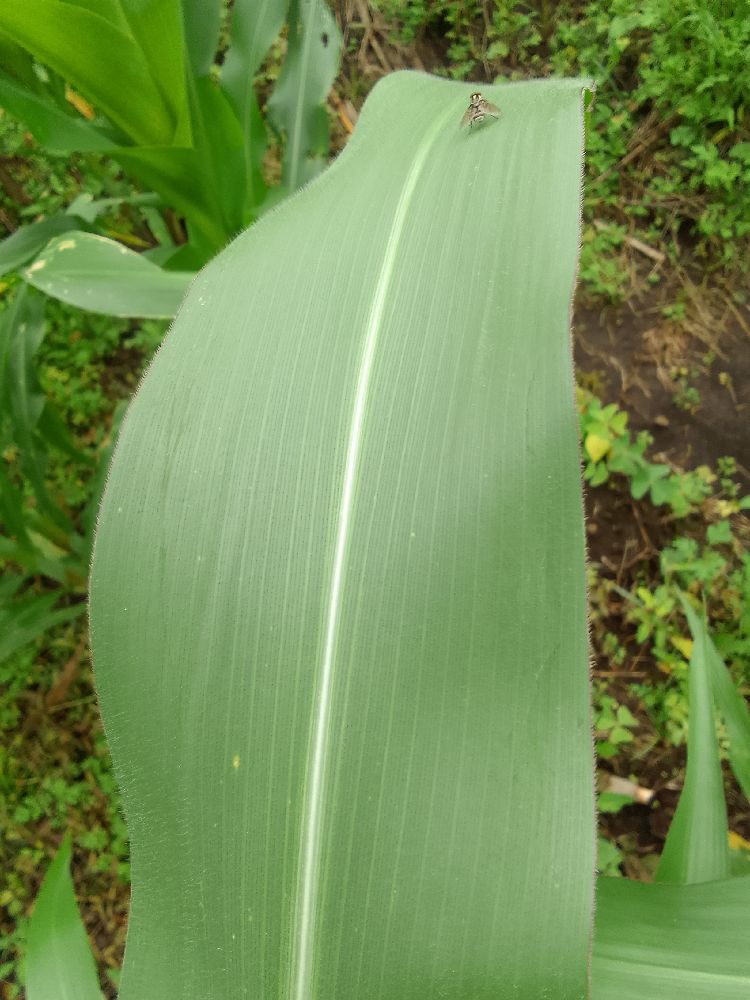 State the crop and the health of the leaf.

maize, healthy
